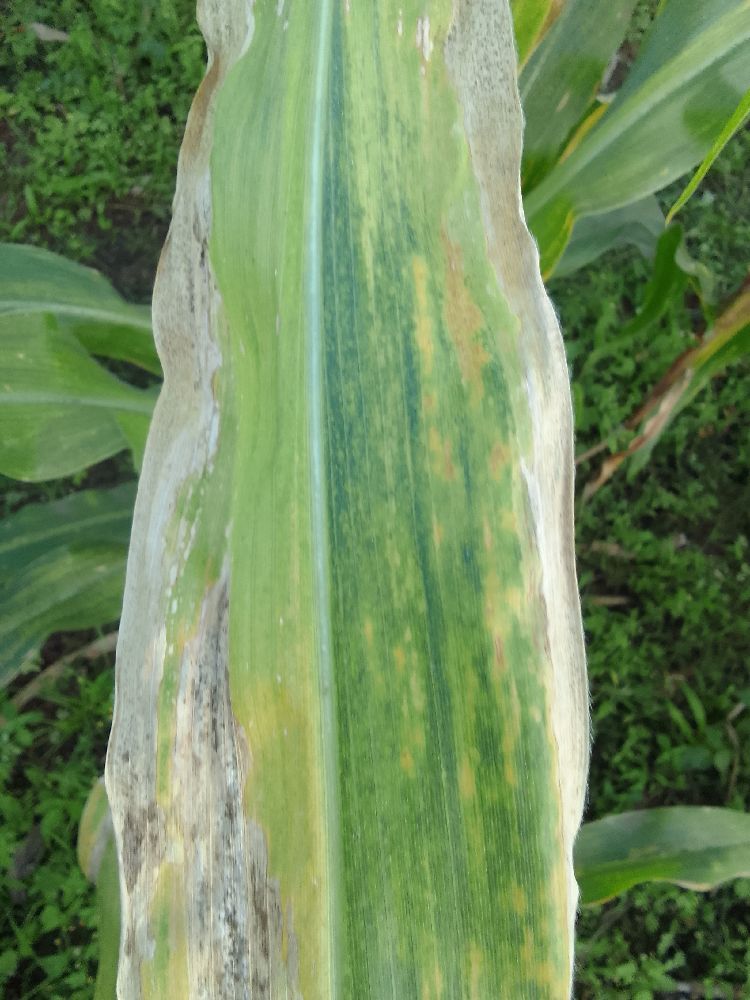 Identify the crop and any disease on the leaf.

maize, maize lethal necrosis
